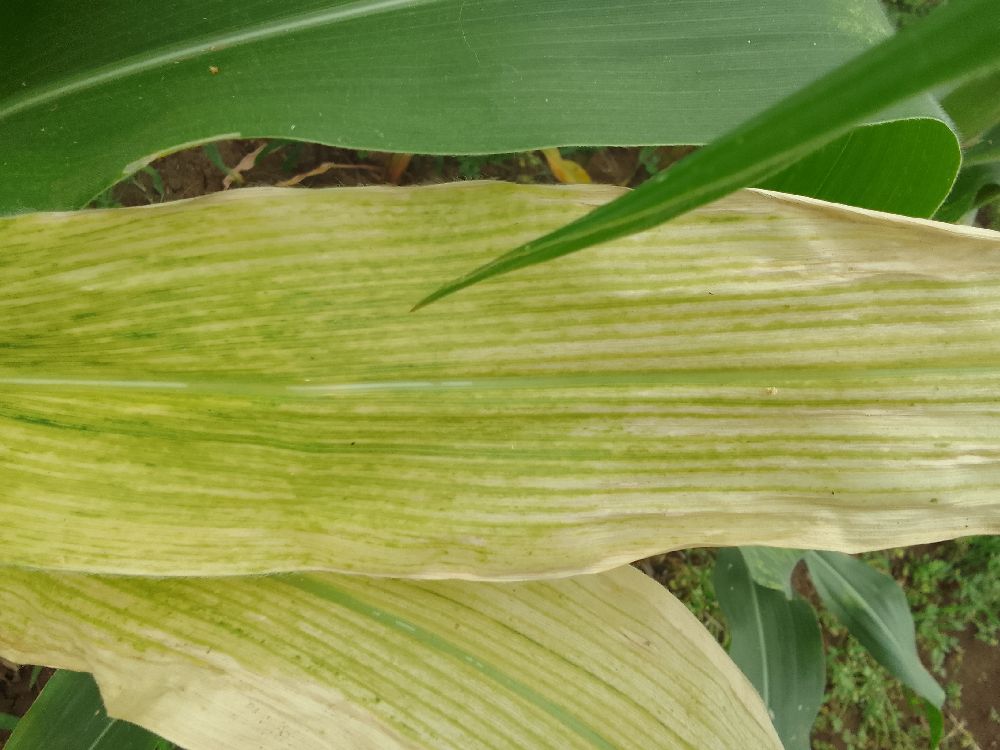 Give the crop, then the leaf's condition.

maize, maize lethal necrosis
